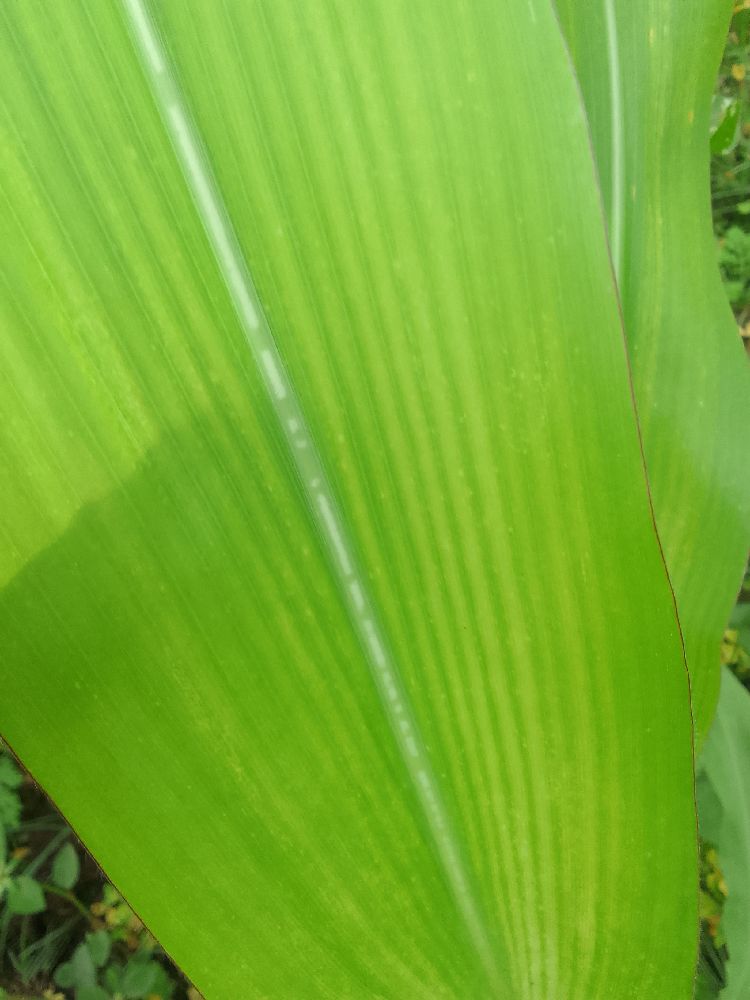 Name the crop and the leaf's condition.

maize, maize lethal necrosis
